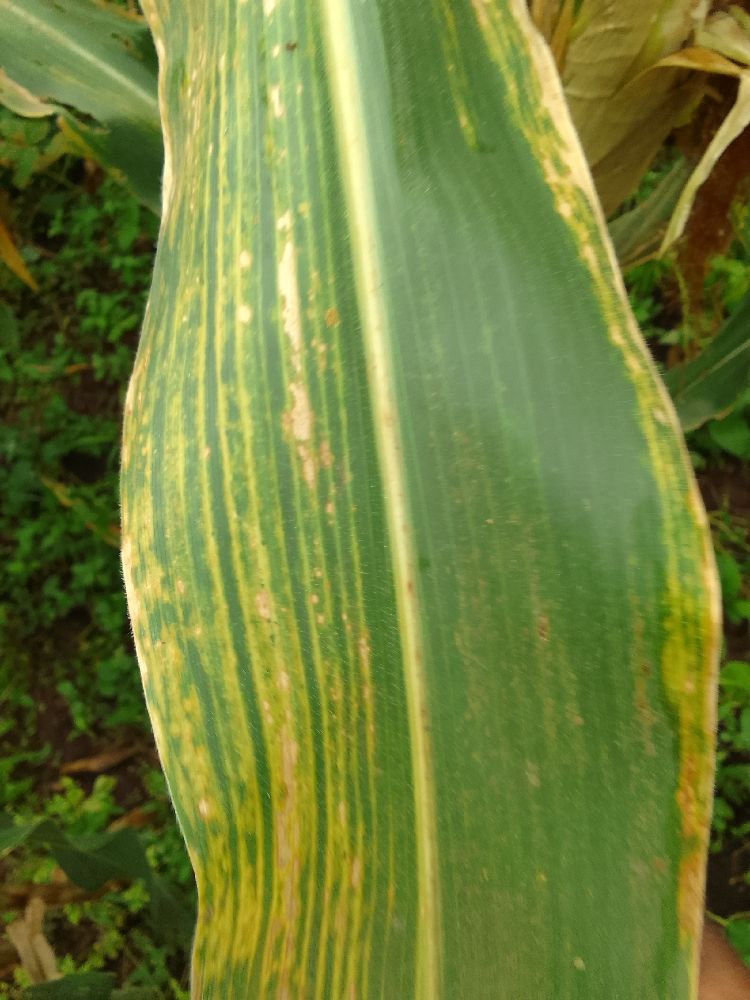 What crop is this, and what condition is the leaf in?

maize, maize lethal necrosis
